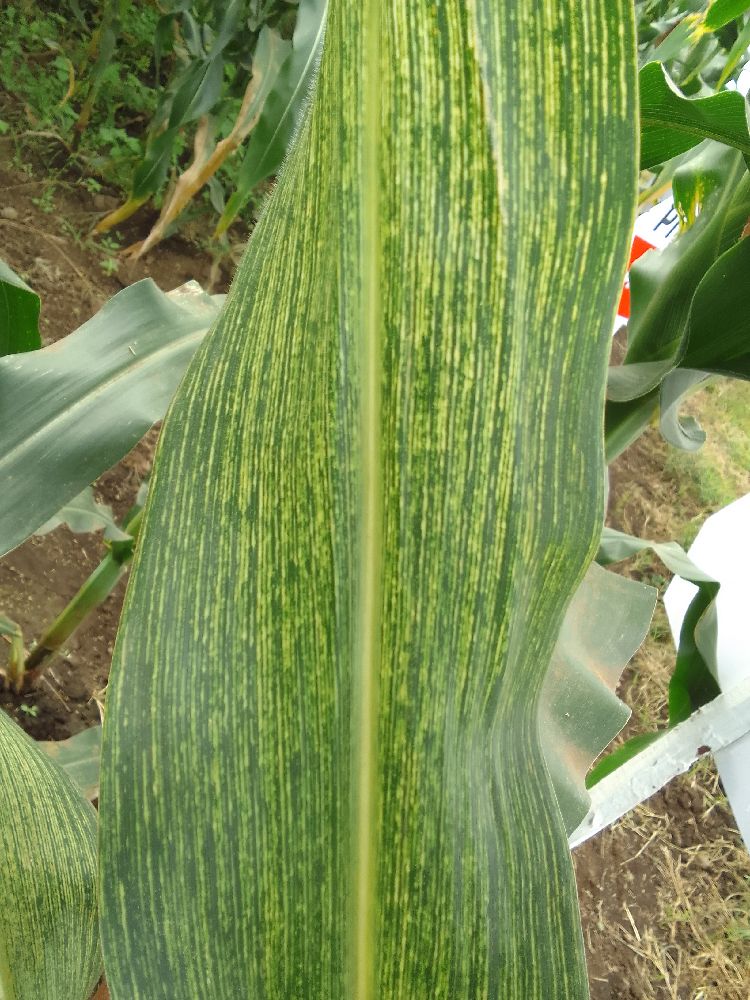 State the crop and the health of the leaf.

maize, maize streak virus
